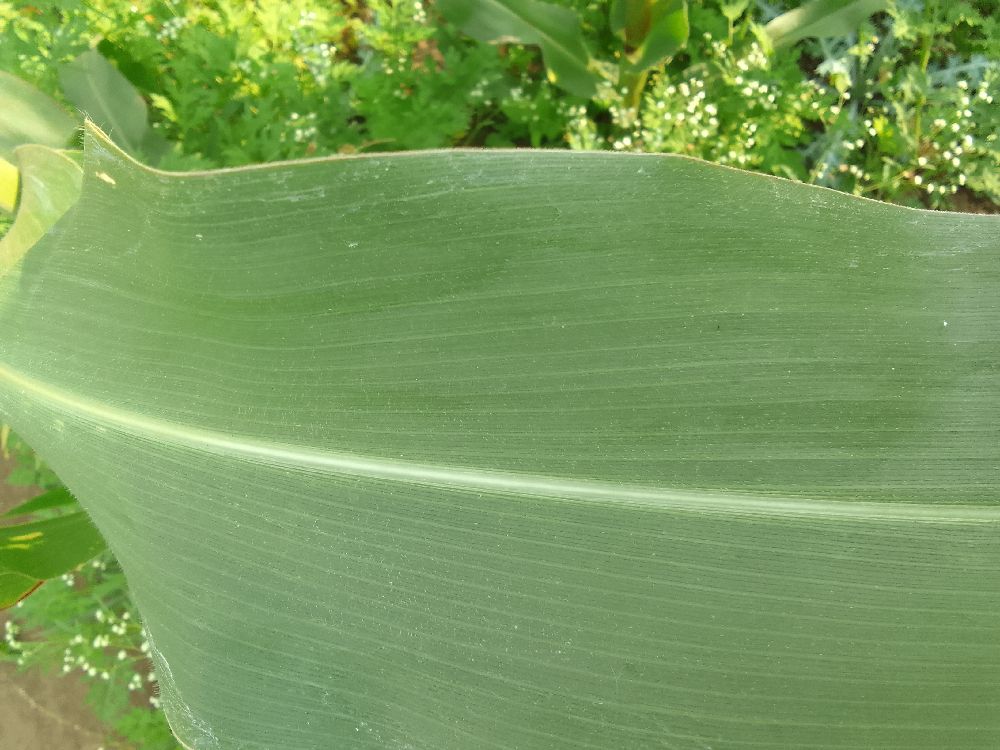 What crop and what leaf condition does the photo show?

maize, healthy
